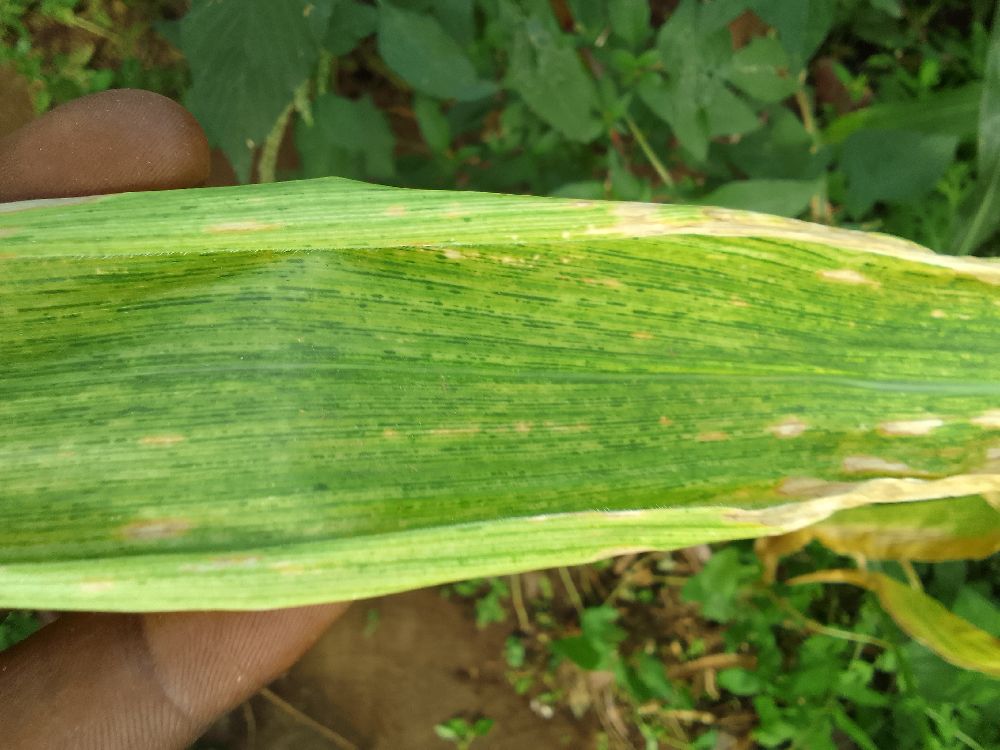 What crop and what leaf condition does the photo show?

maize, maize lethal necrosis
